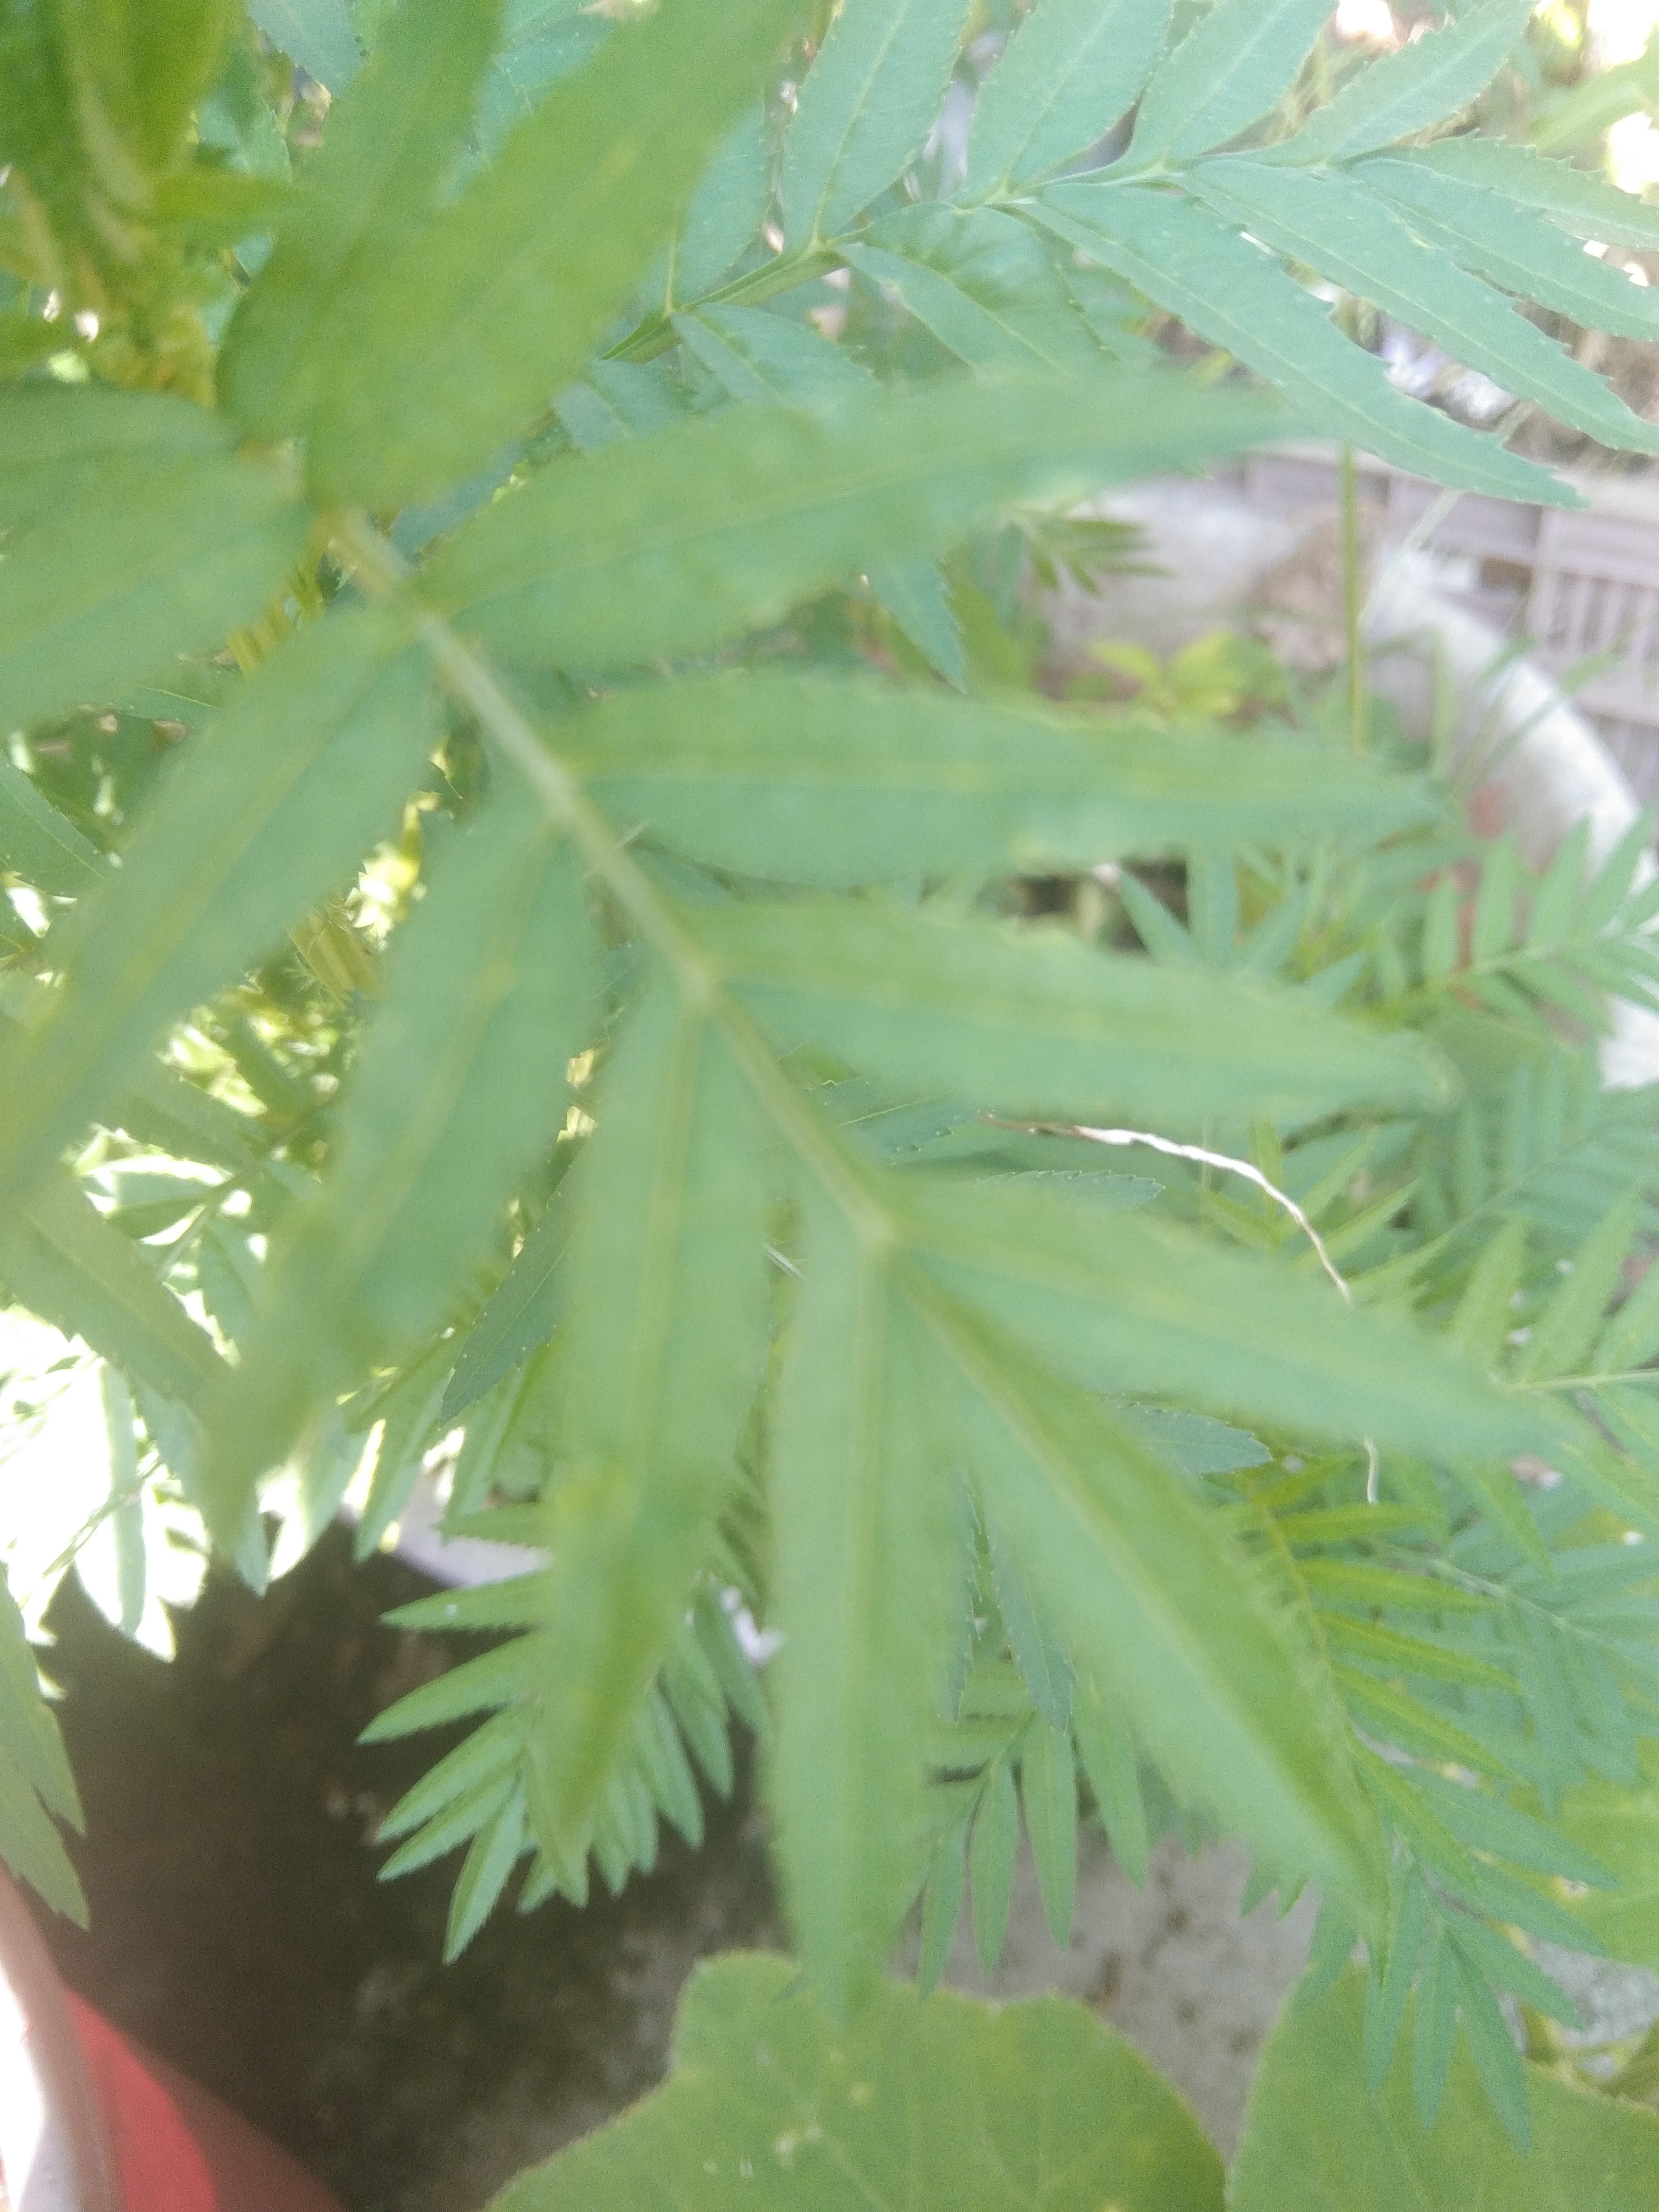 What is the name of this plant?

marigold
